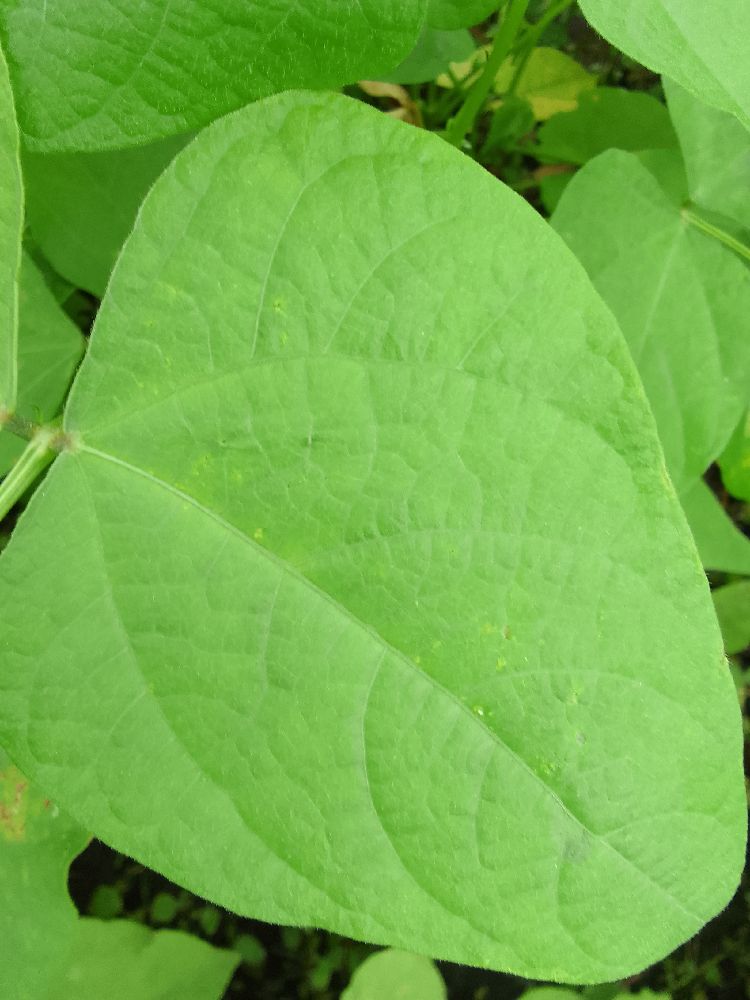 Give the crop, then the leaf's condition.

common bean, healthy
